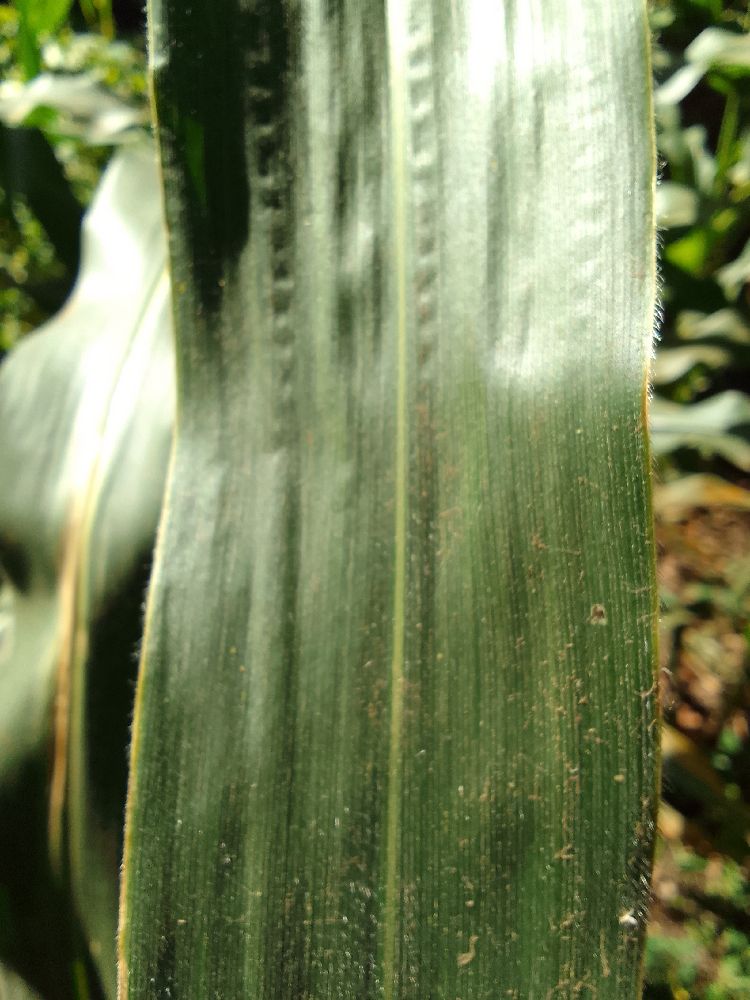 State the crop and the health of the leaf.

maize, healthy
